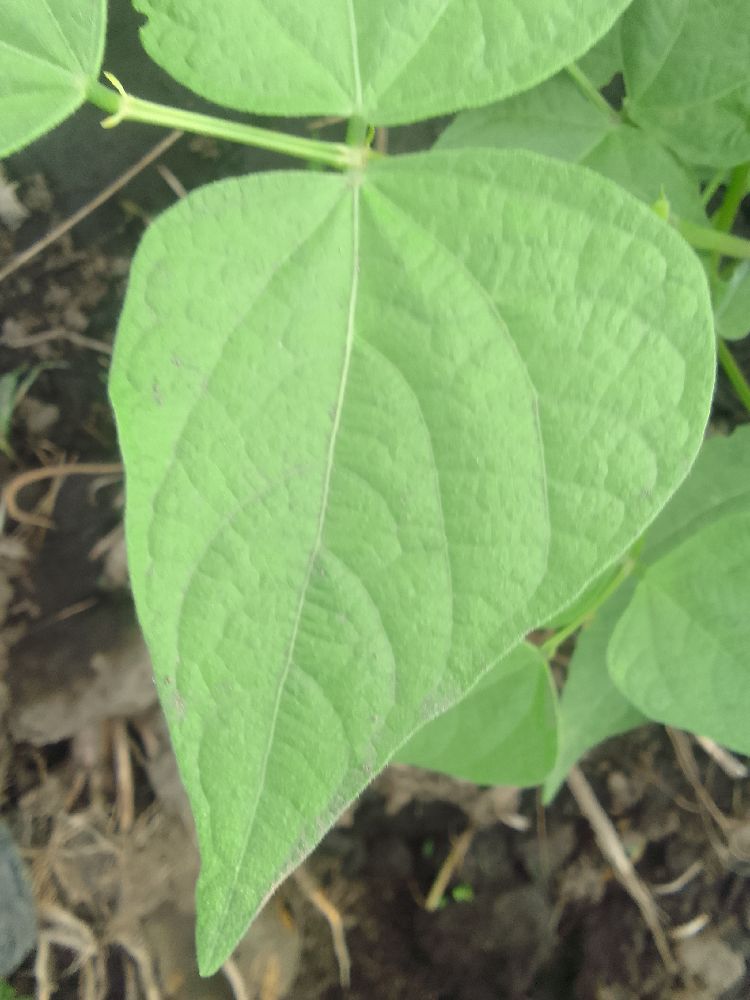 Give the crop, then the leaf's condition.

common bean, healthy
